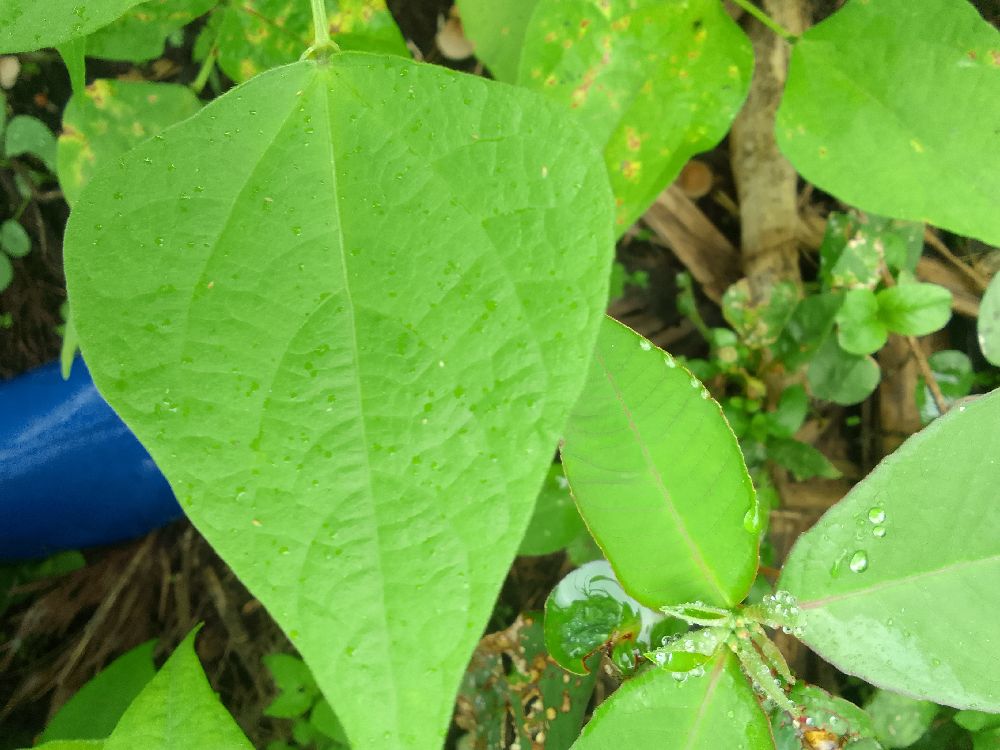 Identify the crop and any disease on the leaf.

common bean, healthy
